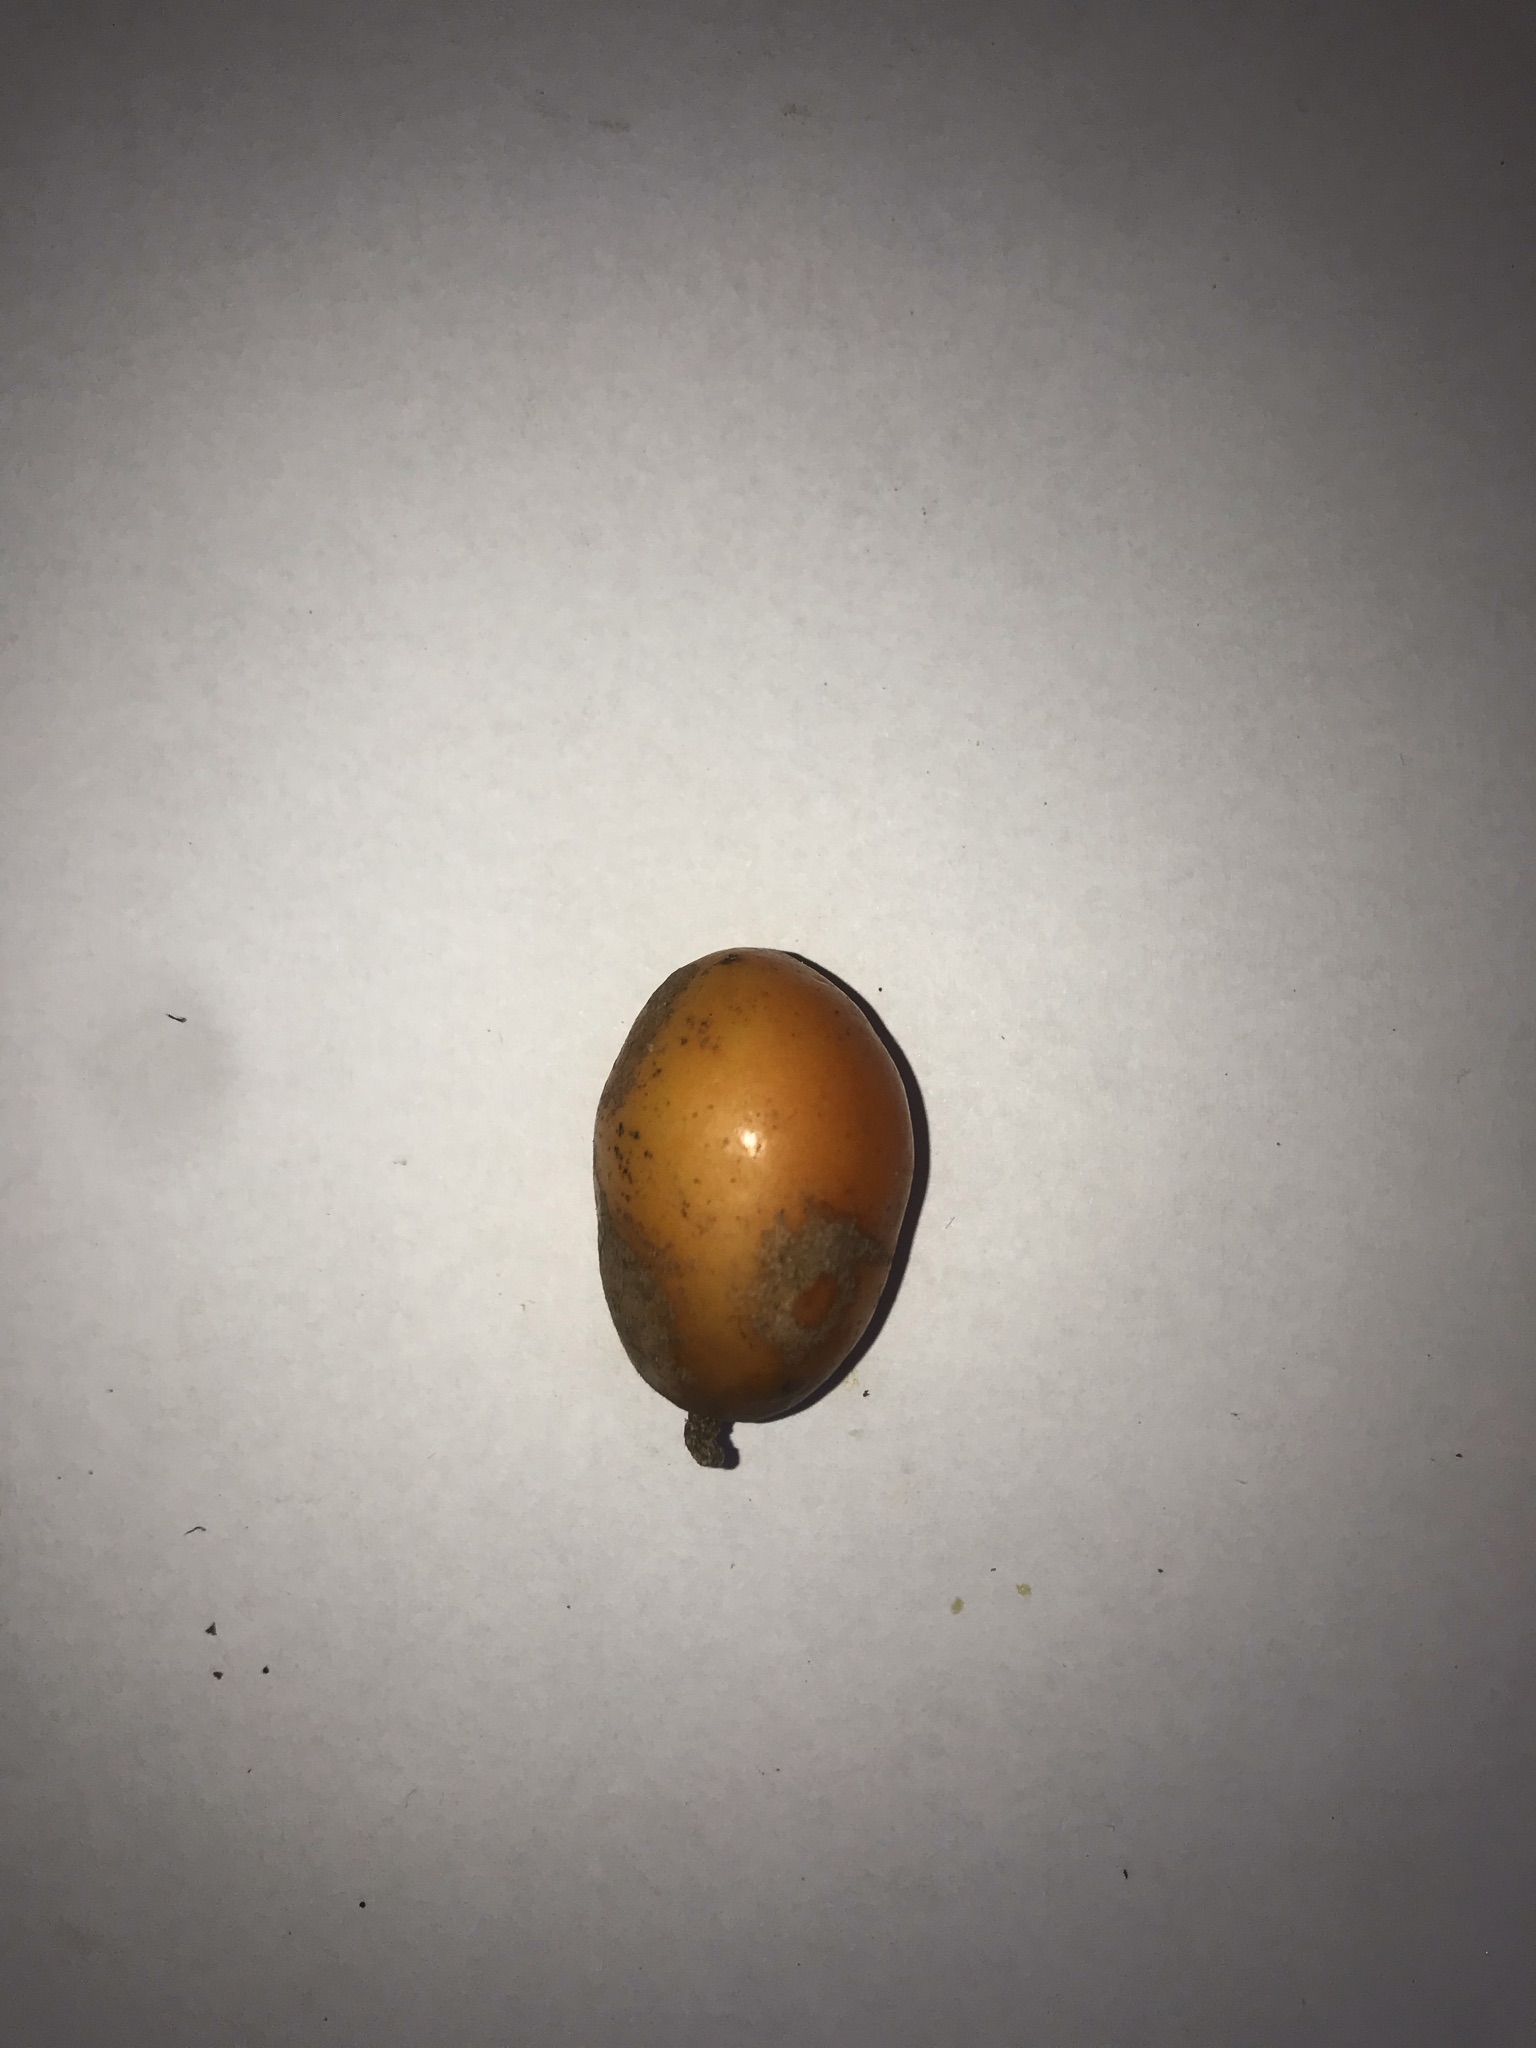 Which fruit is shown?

siriguela
